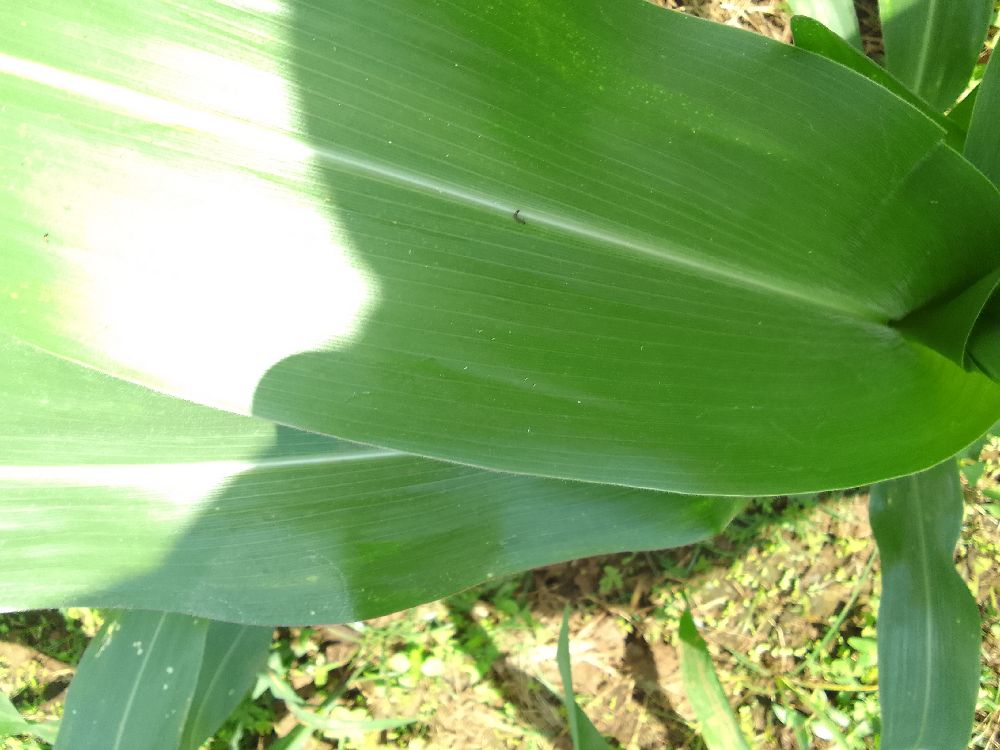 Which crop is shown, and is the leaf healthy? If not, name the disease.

maize, healthy
